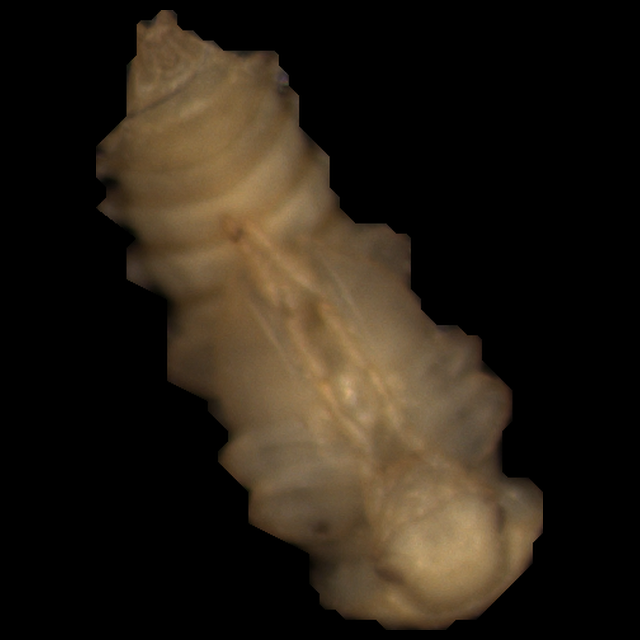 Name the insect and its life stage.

mealworm pupa
